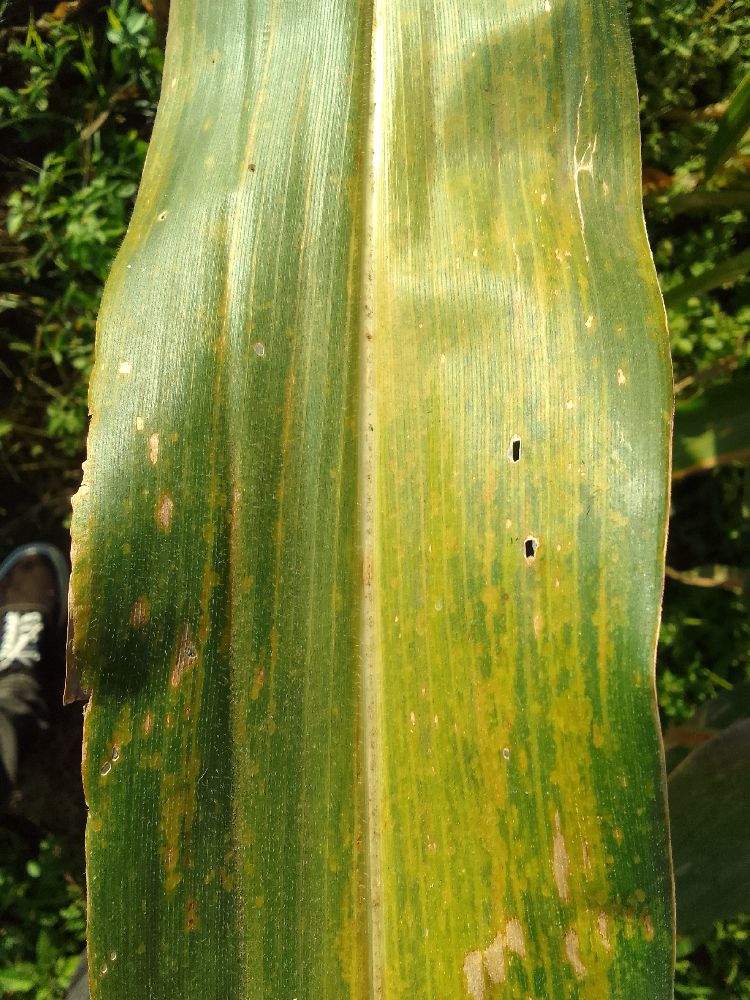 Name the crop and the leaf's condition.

maize, maize lethal necrosis
